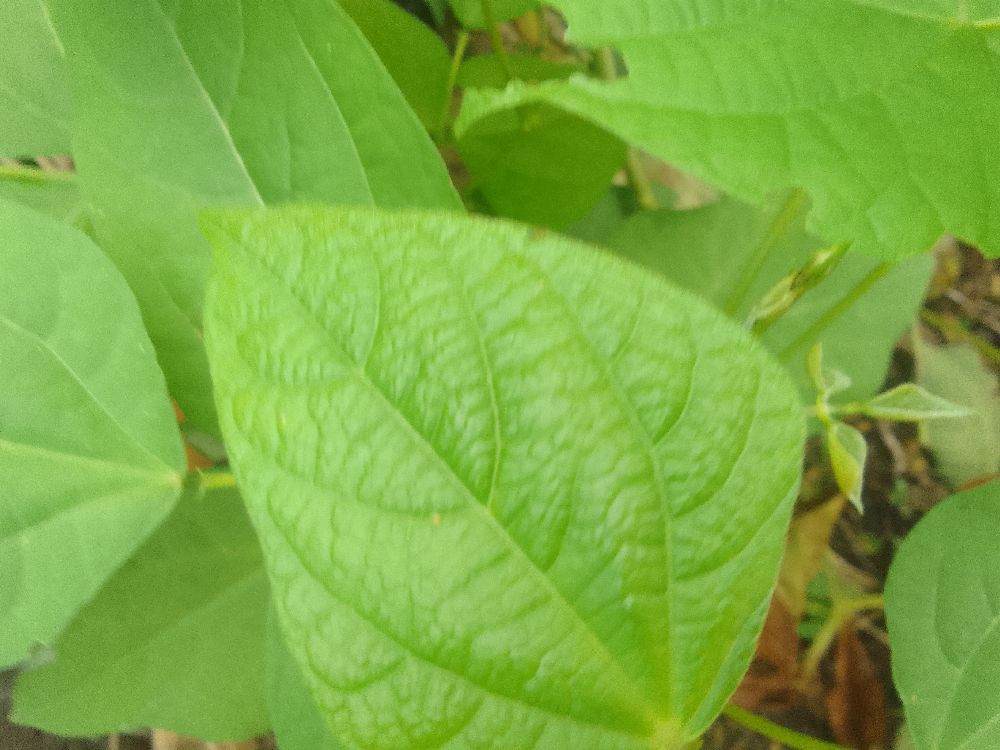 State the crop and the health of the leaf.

common bean, healthy
